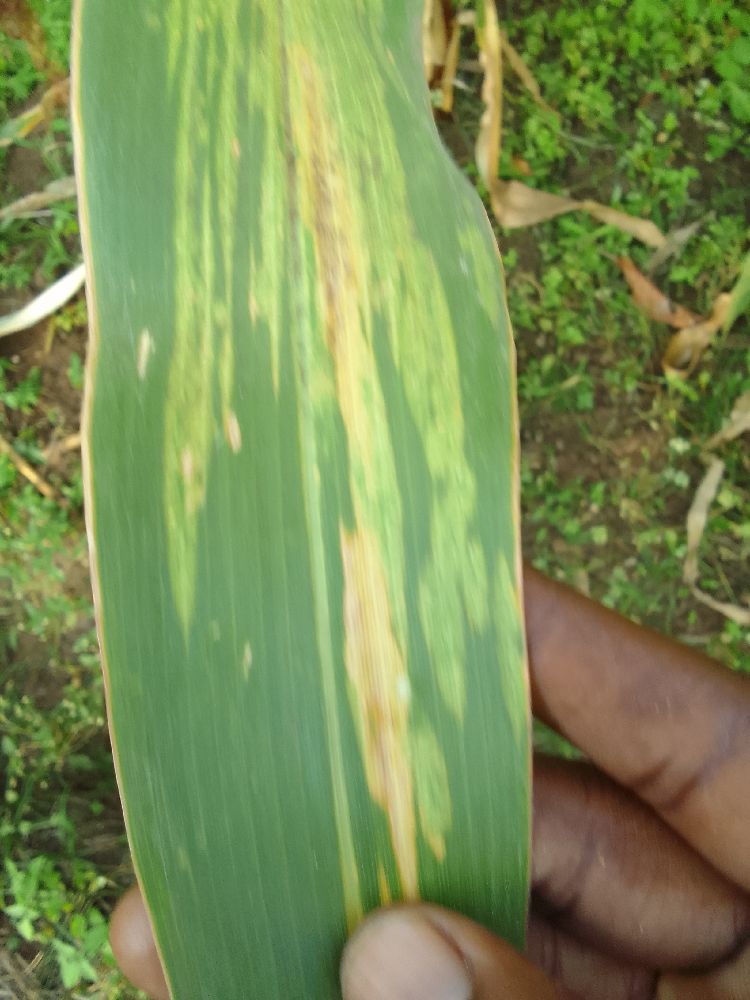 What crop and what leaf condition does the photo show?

maize, maize lethal necrosis
